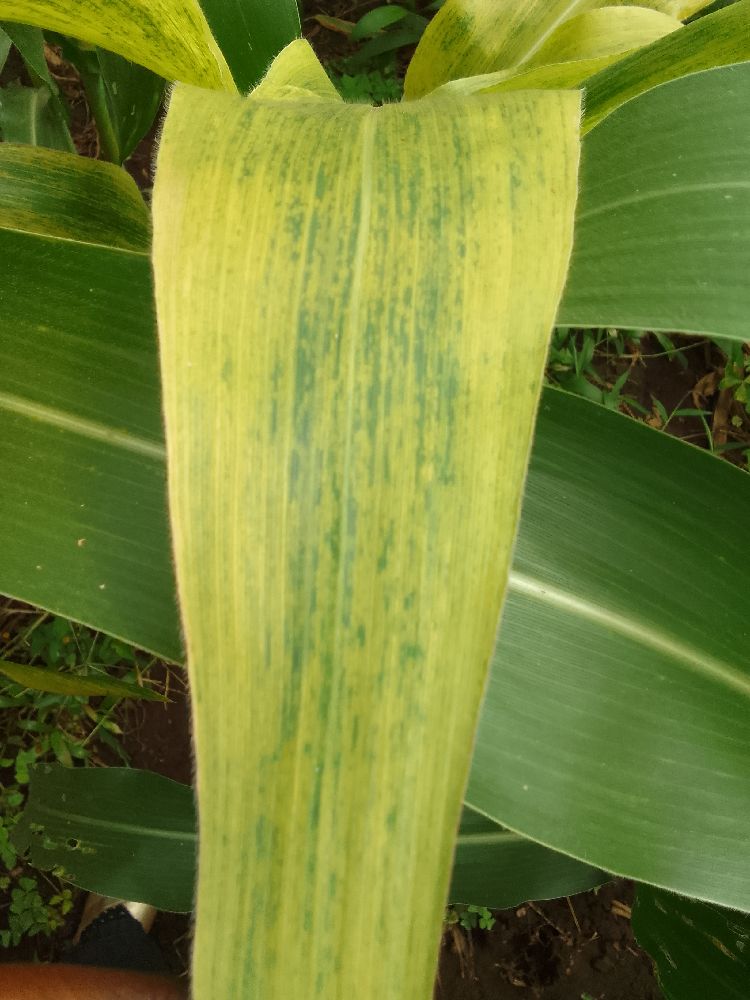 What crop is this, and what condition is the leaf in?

maize, maize lethal necrosis
